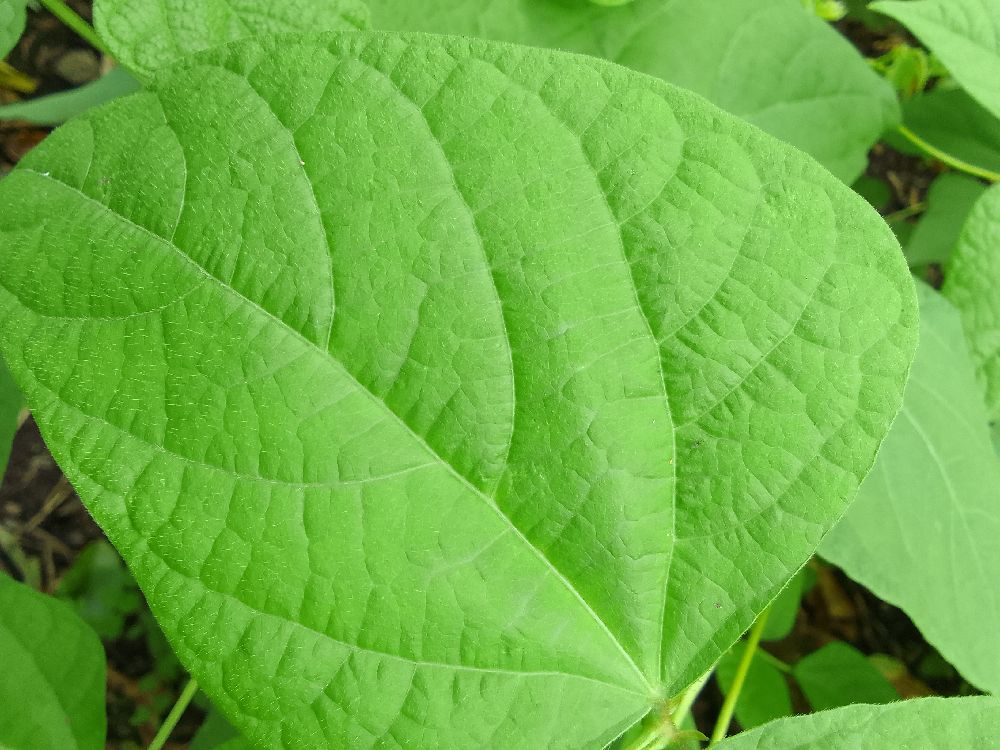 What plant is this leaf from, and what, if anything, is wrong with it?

common bean, healthy
